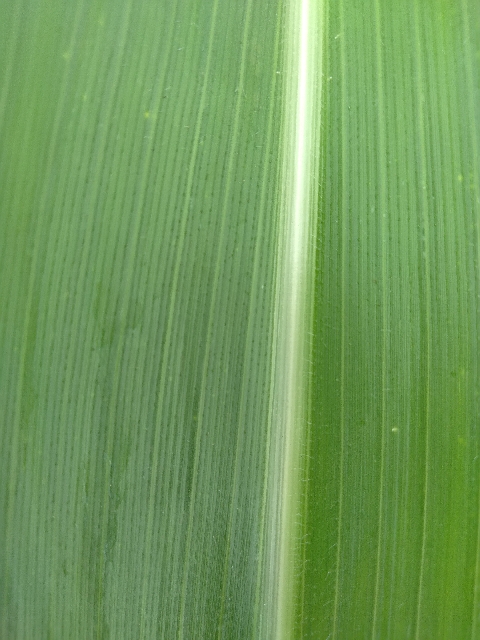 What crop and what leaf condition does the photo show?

maize, healthy
